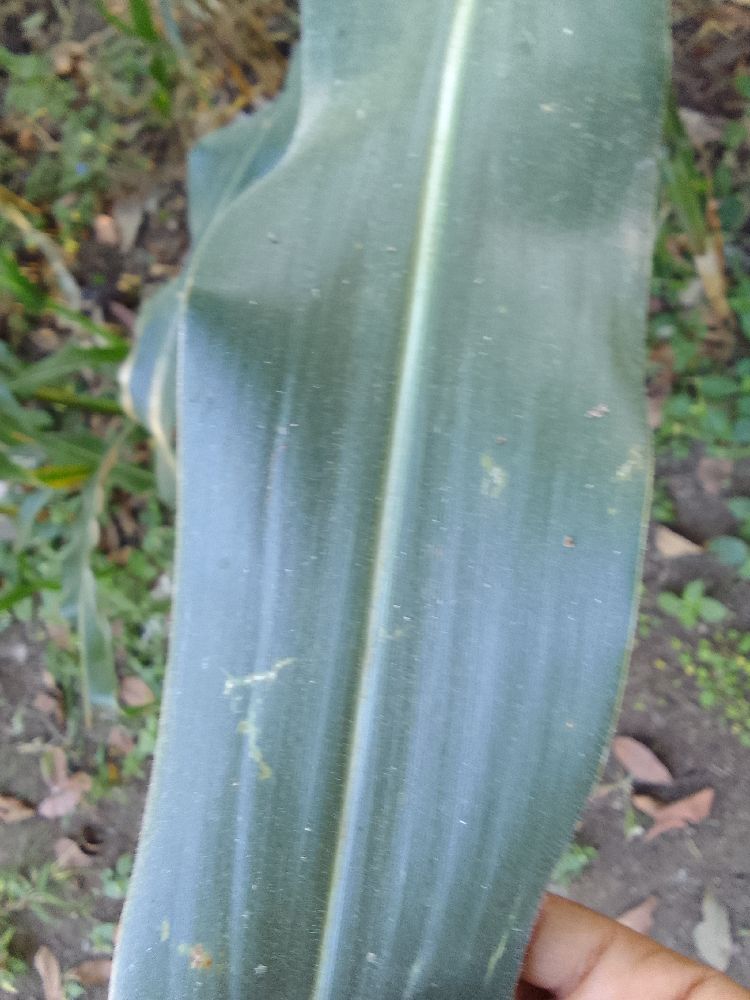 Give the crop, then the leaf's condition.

maize, healthy
